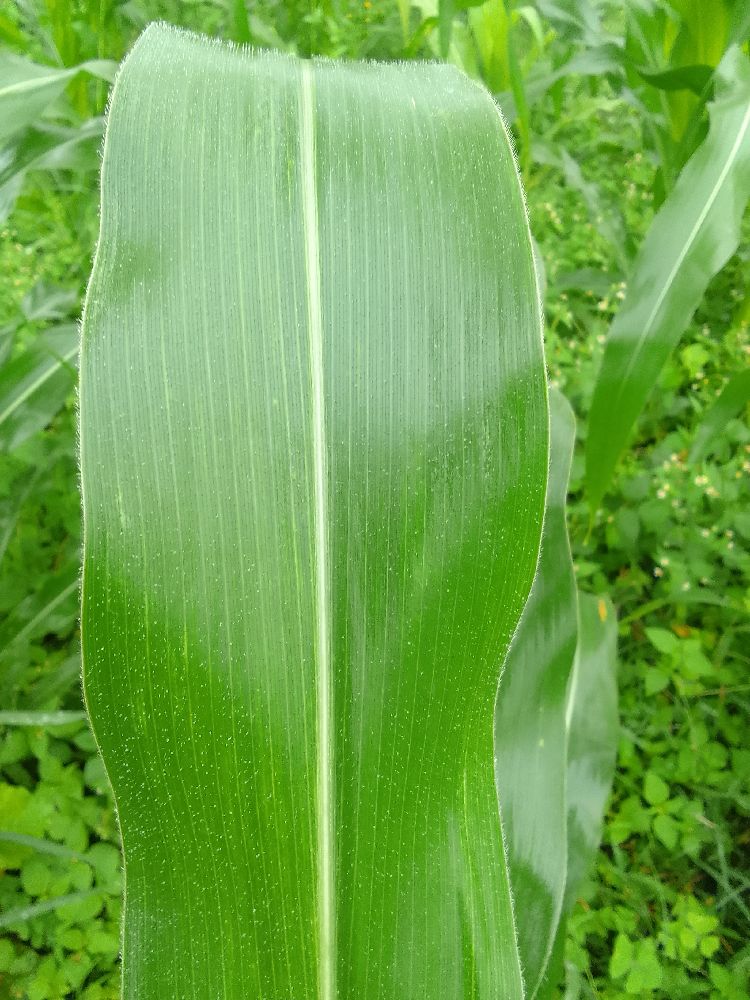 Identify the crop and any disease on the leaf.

maize, healthy
